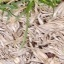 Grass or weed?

grass
